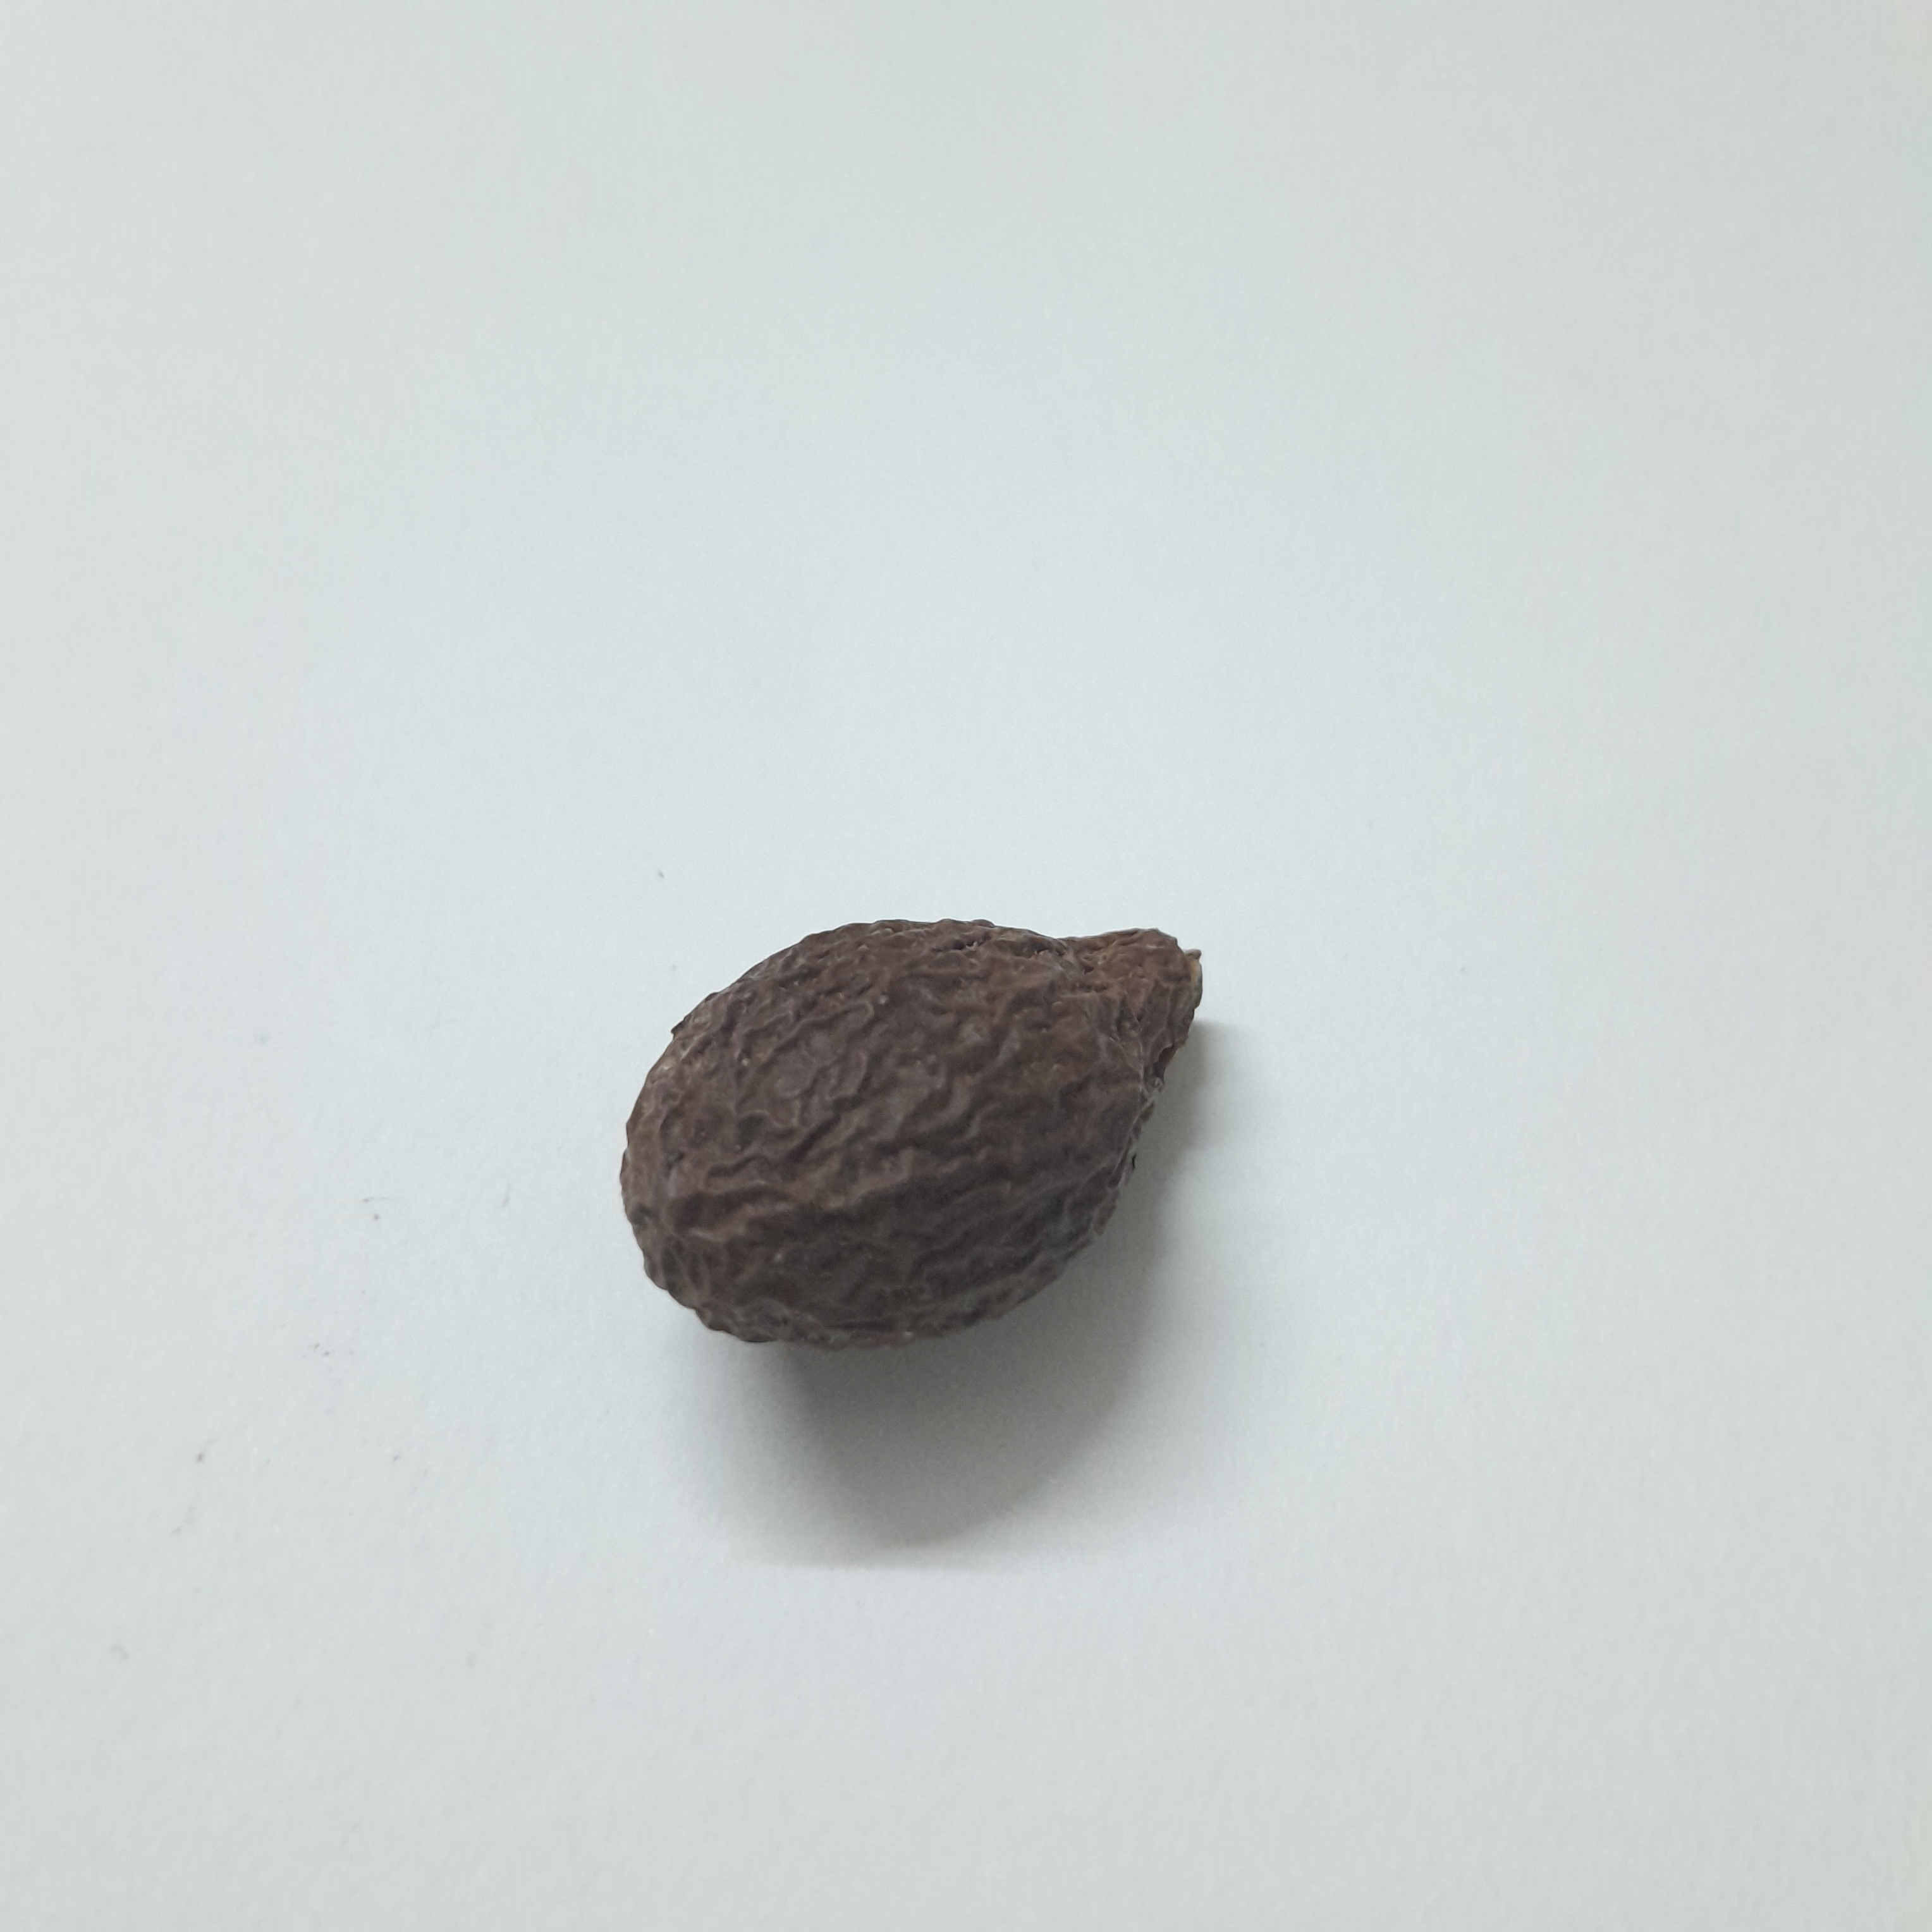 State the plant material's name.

niranjanphal
